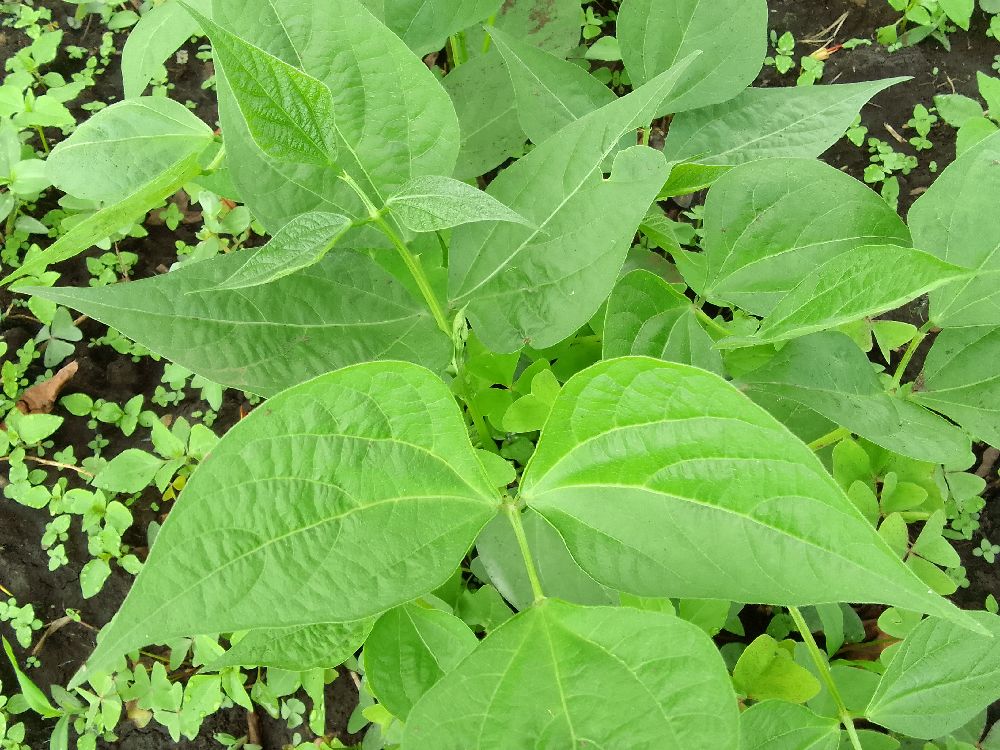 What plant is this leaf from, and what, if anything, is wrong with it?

common bean, healthy
